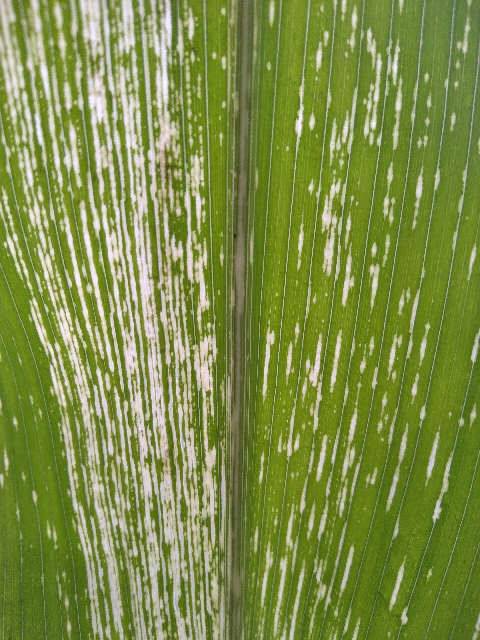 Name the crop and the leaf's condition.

maize, maize streak virus
